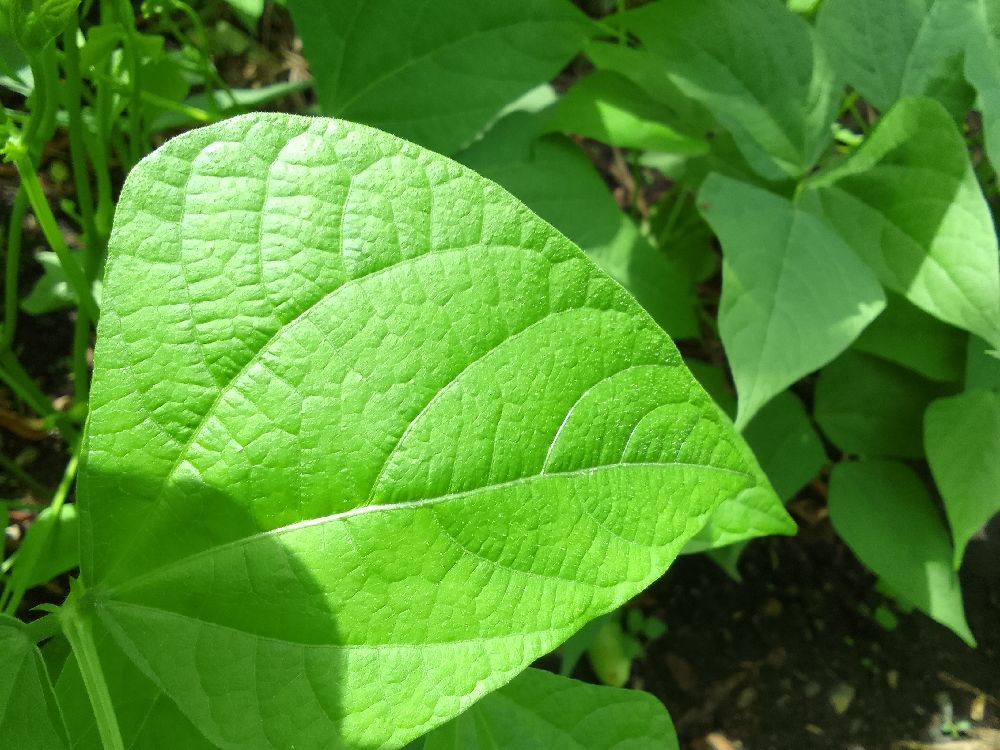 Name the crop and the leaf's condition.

common bean, healthy
